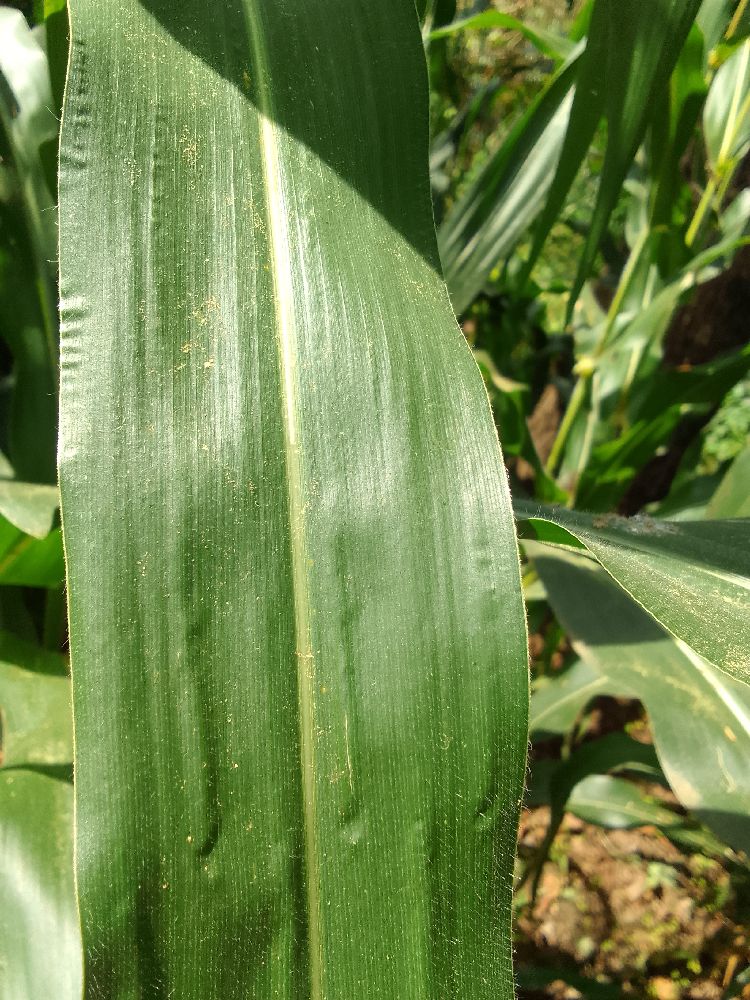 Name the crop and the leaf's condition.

maize, healthy
